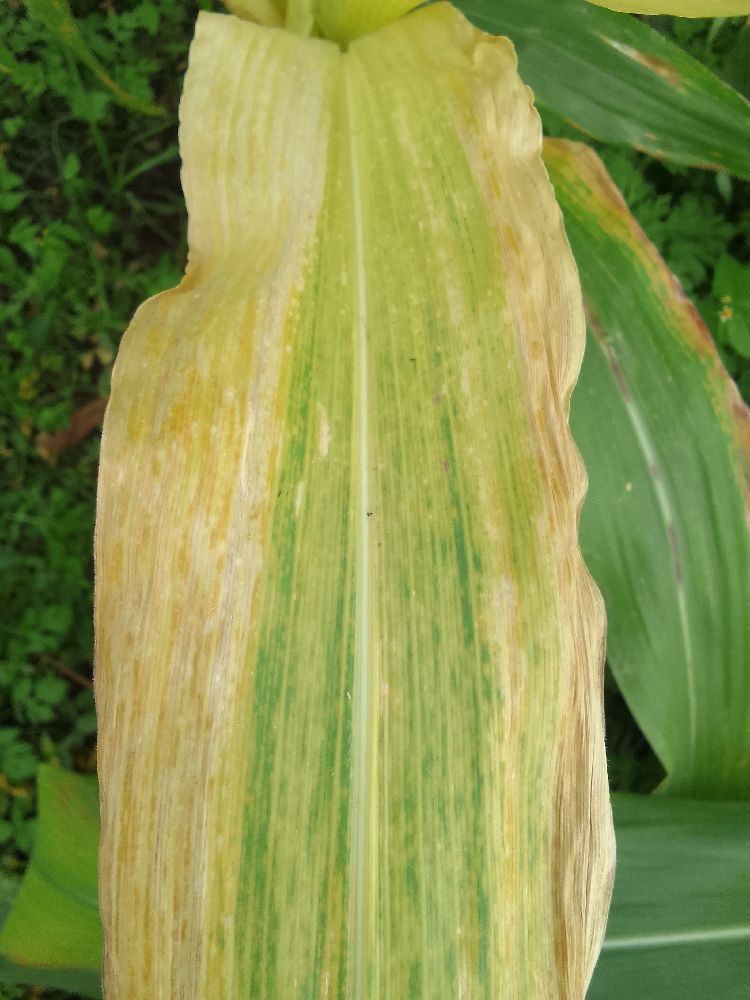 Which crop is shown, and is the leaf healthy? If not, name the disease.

maize, maize lethal necrosis
